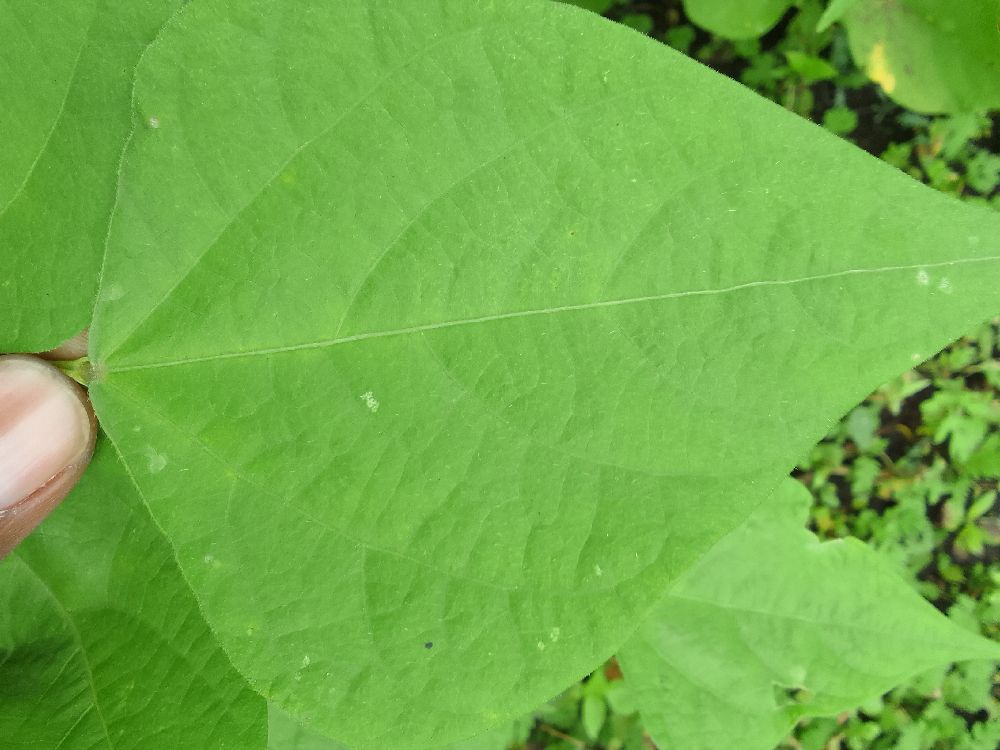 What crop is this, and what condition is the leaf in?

common bean, healthy
